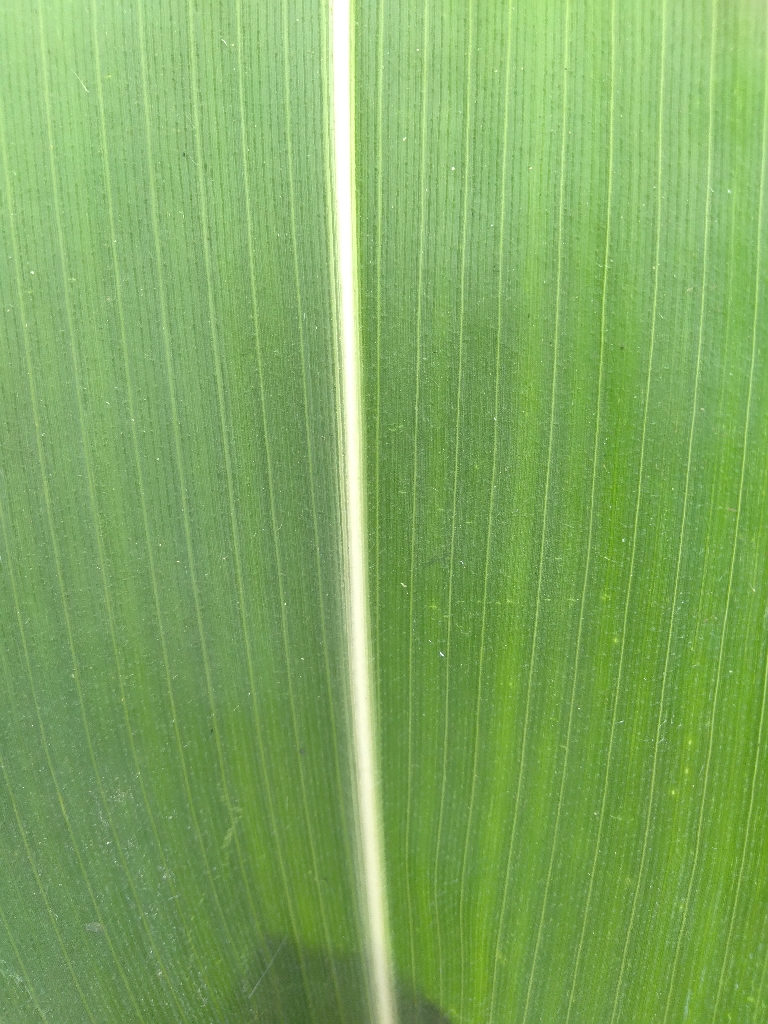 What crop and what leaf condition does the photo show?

maize, healthy
